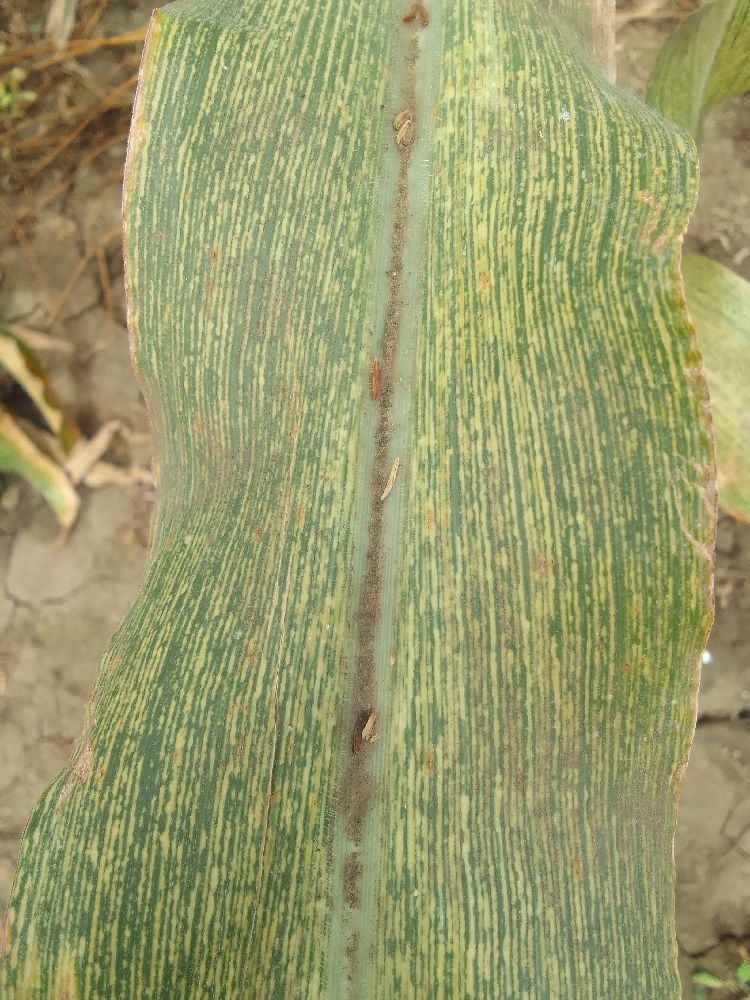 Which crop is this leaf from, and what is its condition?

maize, maize streak virus
